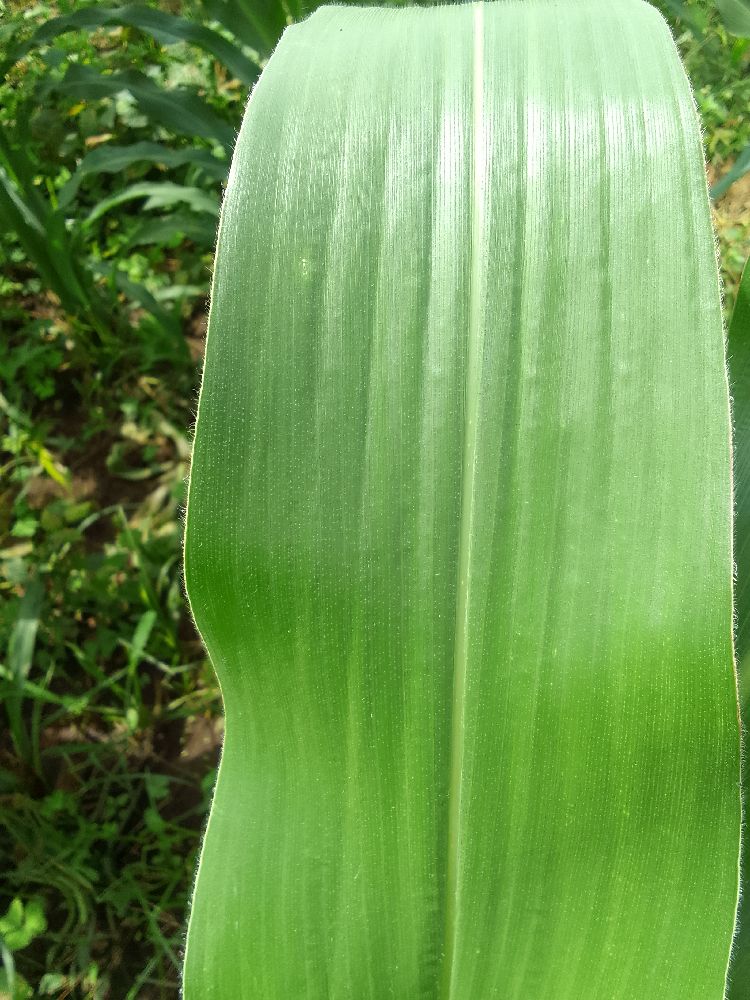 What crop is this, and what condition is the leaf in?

maize, healthy
